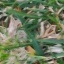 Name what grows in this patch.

grass
